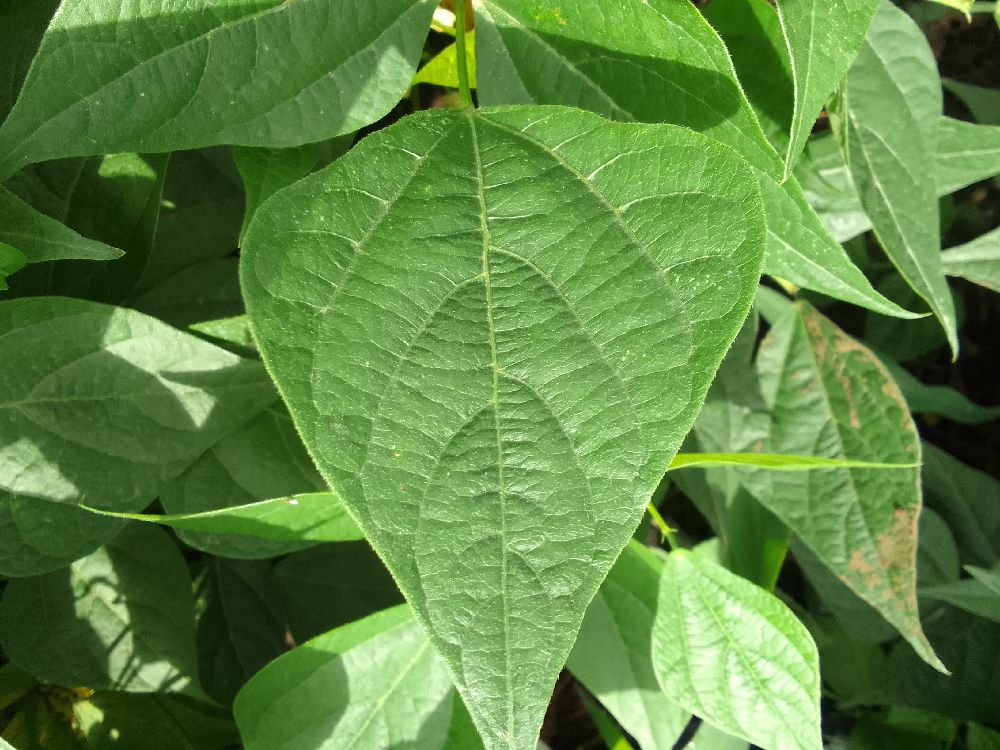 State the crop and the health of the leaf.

common bean, healthy
